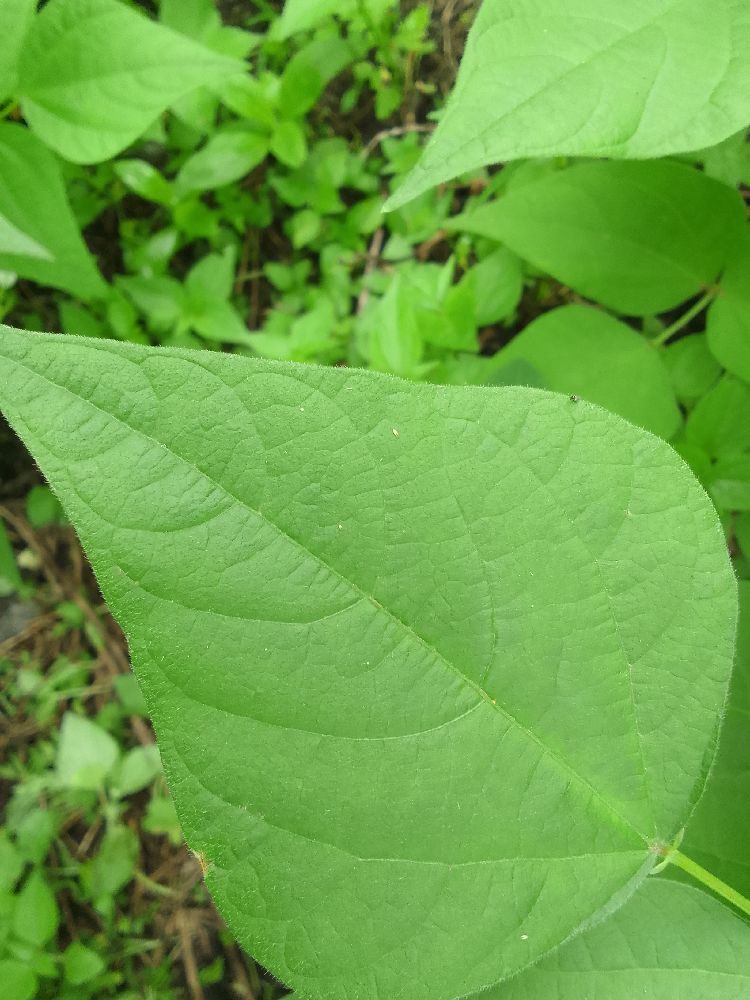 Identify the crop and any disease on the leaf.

common bean, healthy
